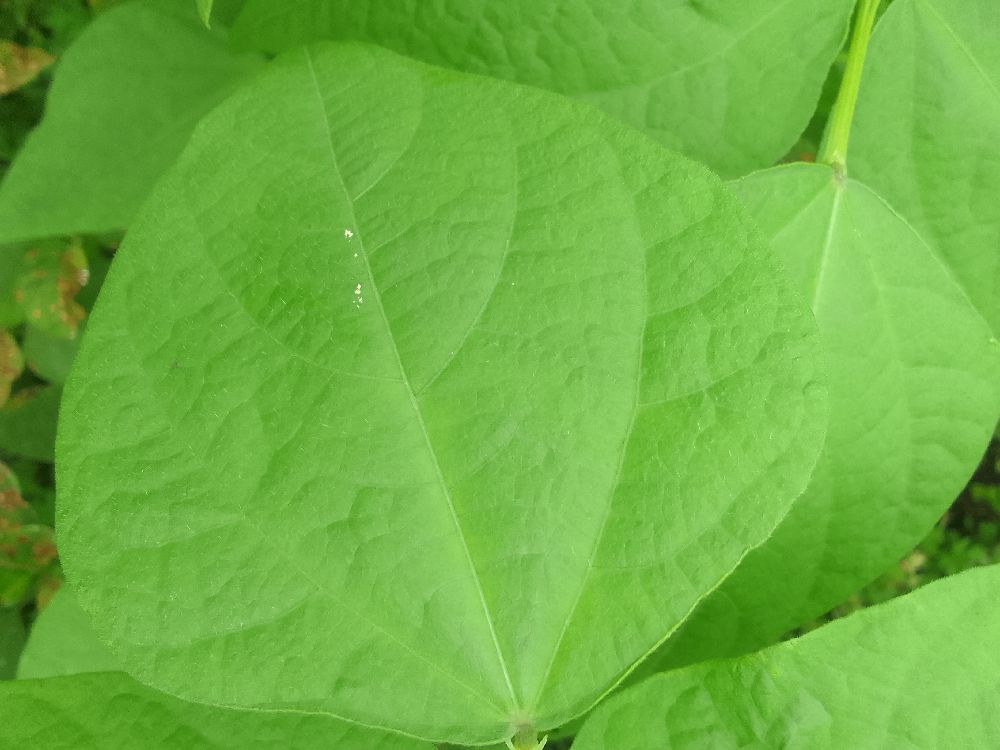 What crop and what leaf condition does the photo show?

common bean, healthy
